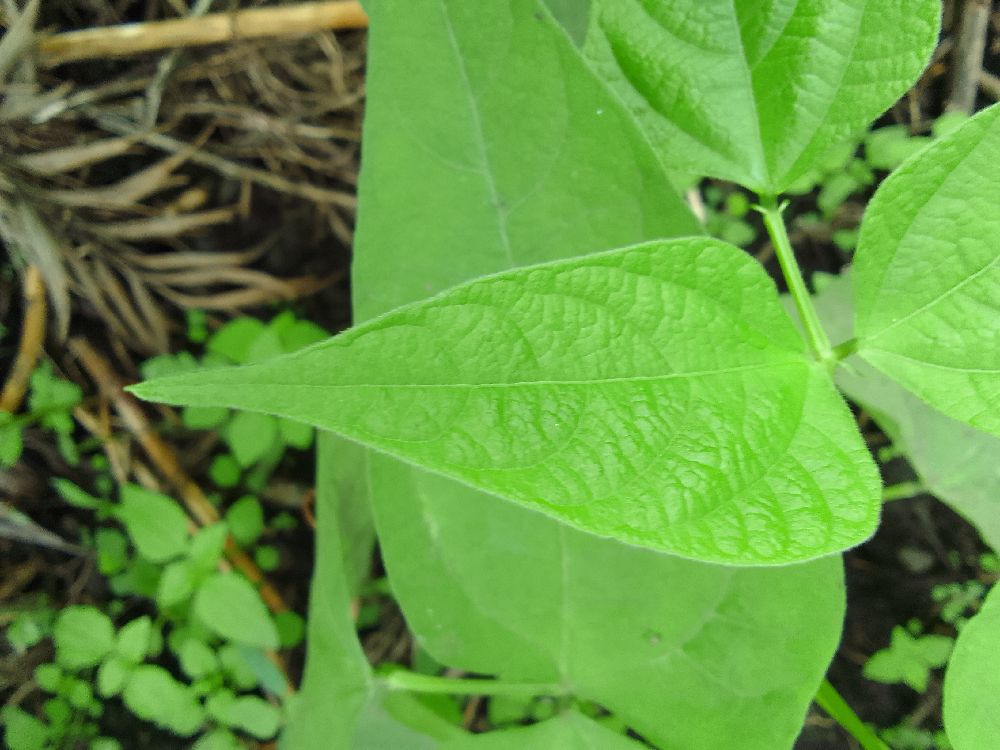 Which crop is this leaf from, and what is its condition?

common bean, healthy
